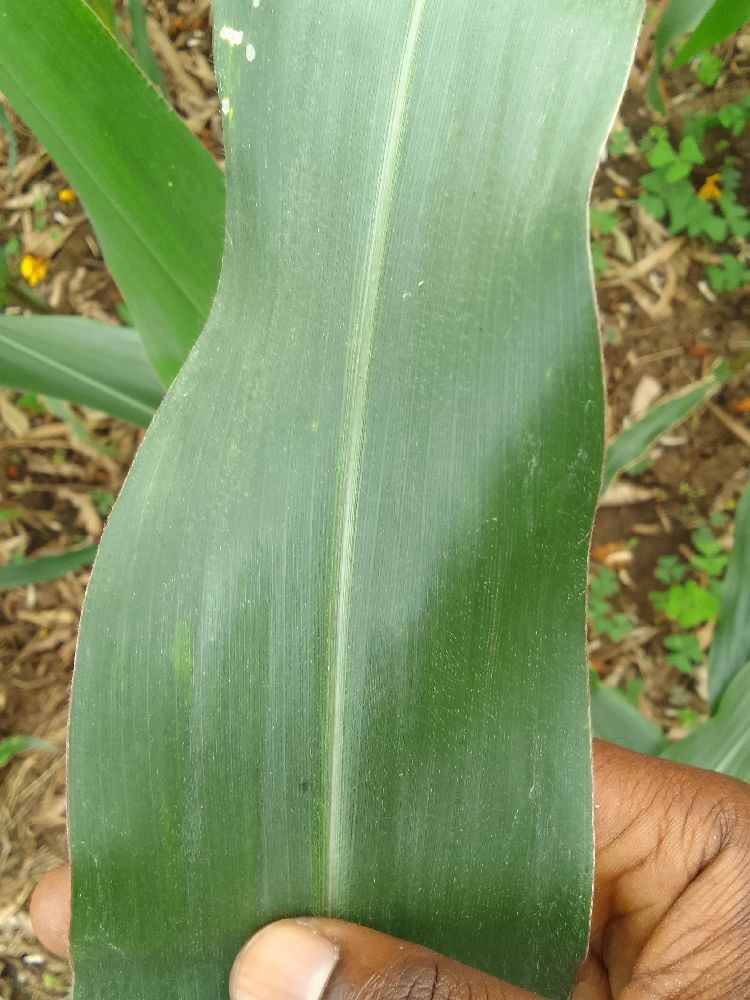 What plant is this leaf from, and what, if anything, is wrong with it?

maize, healthy
